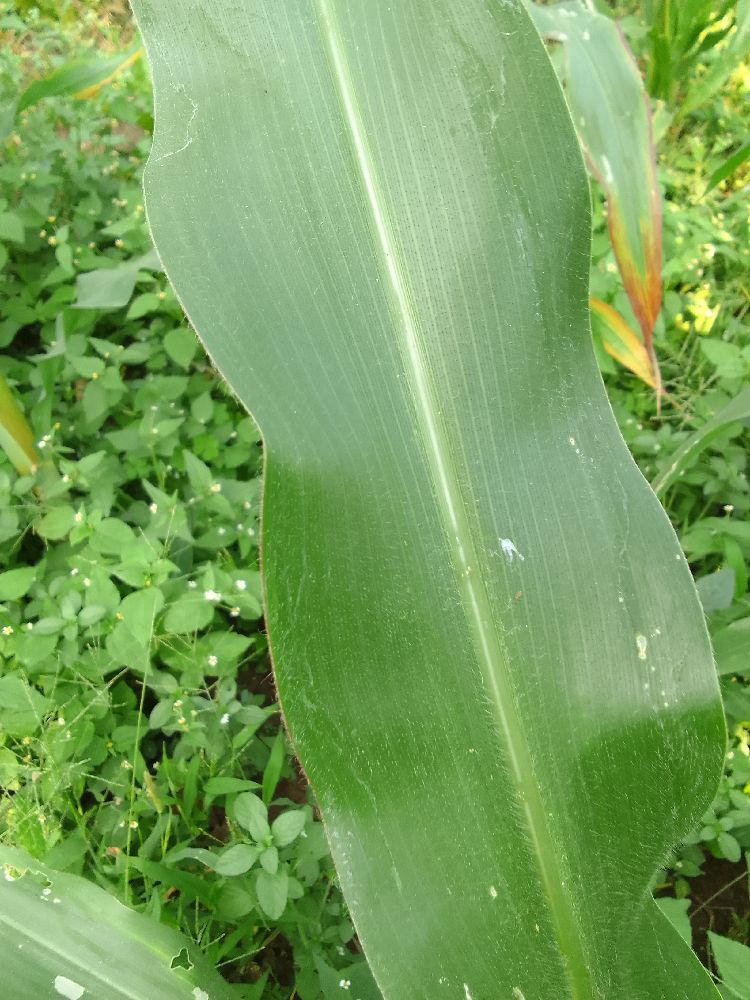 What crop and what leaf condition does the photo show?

maize, healthy
